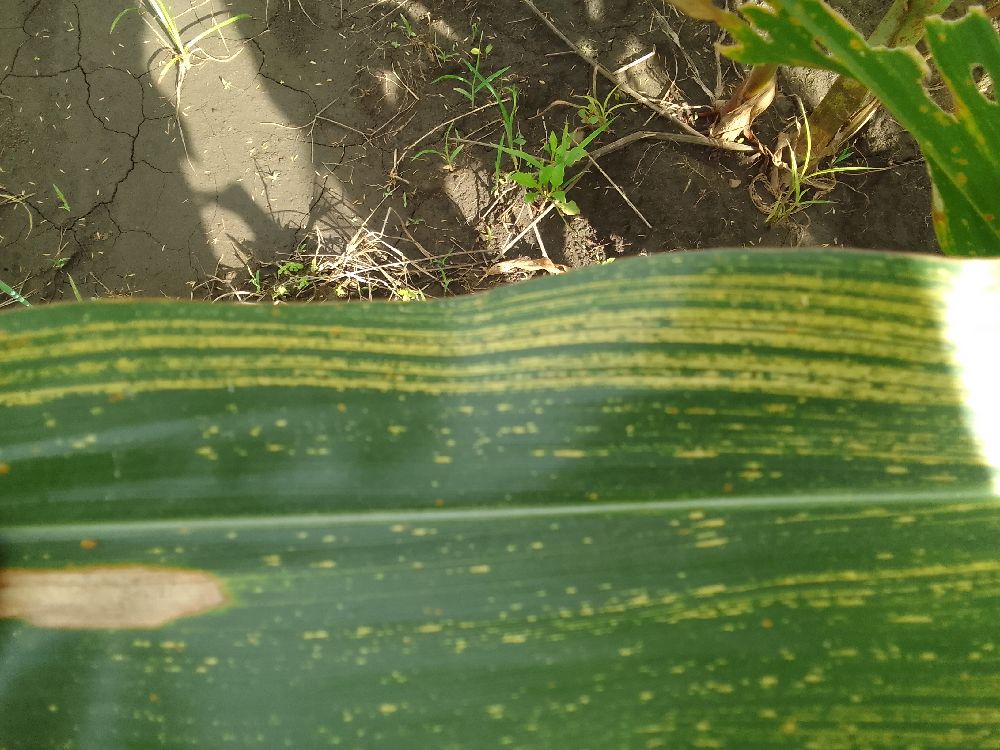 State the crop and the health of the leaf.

maize, maize streak virus
